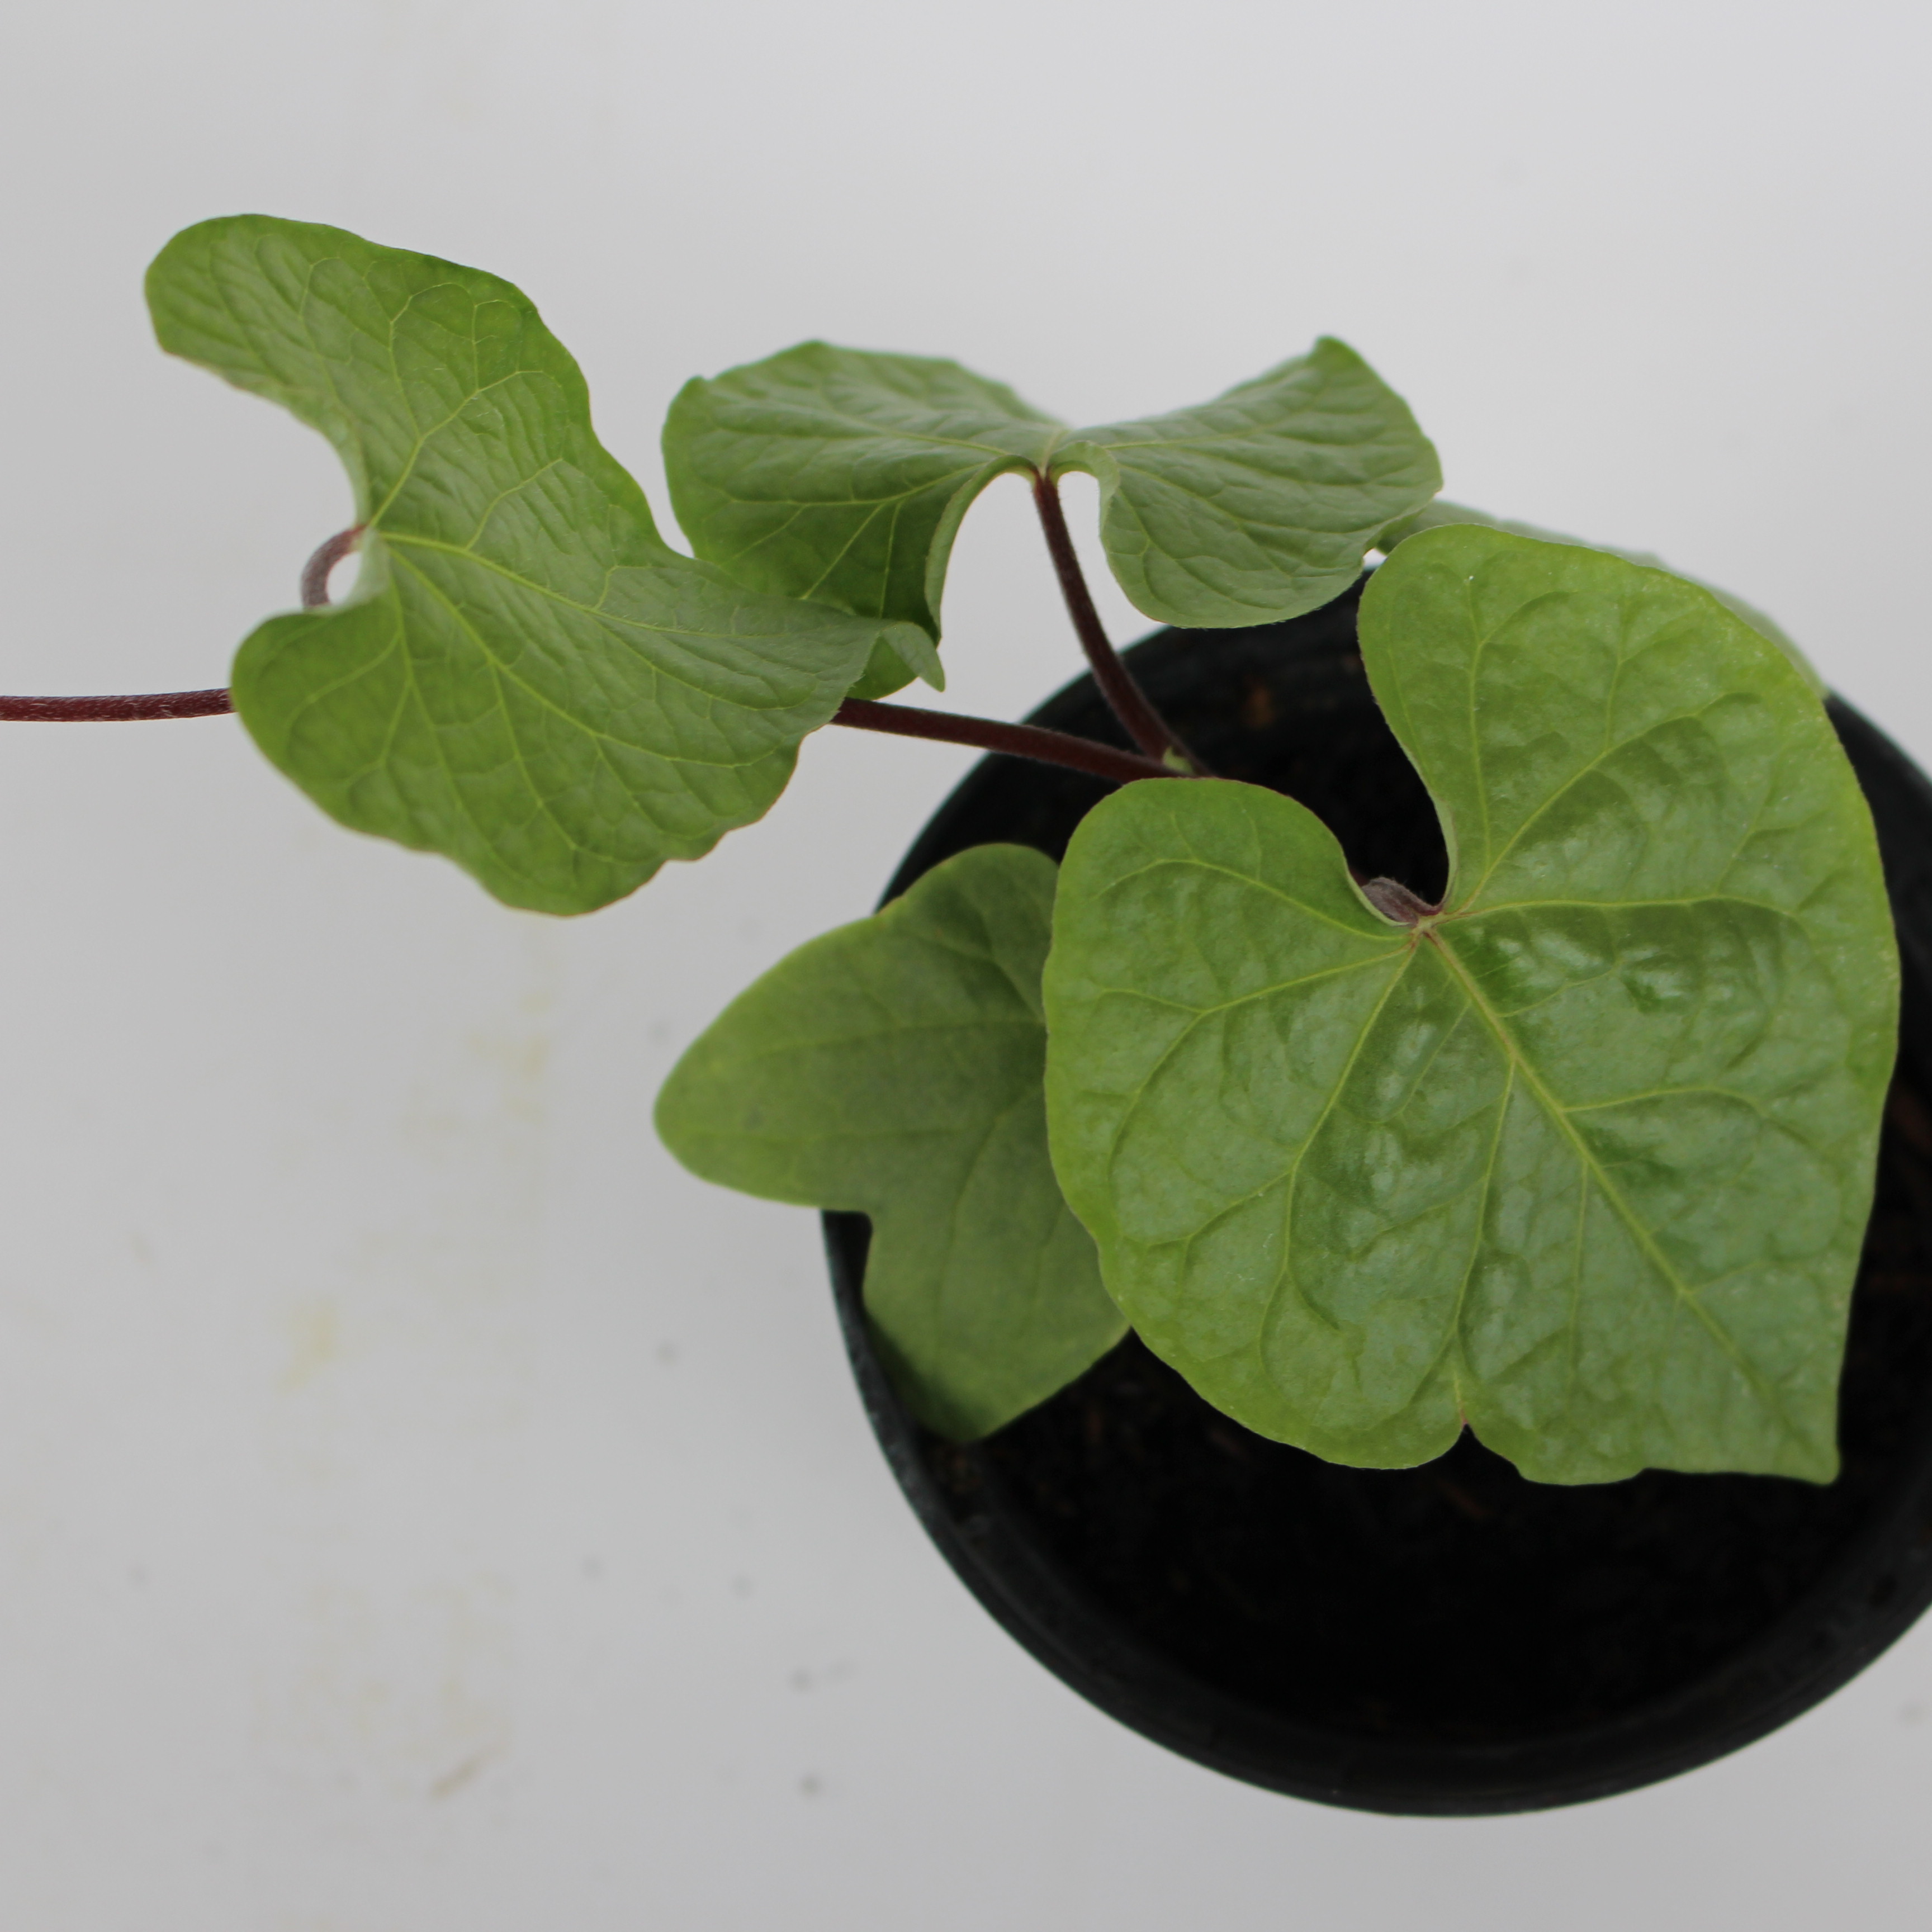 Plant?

Convolvulus arvensis
